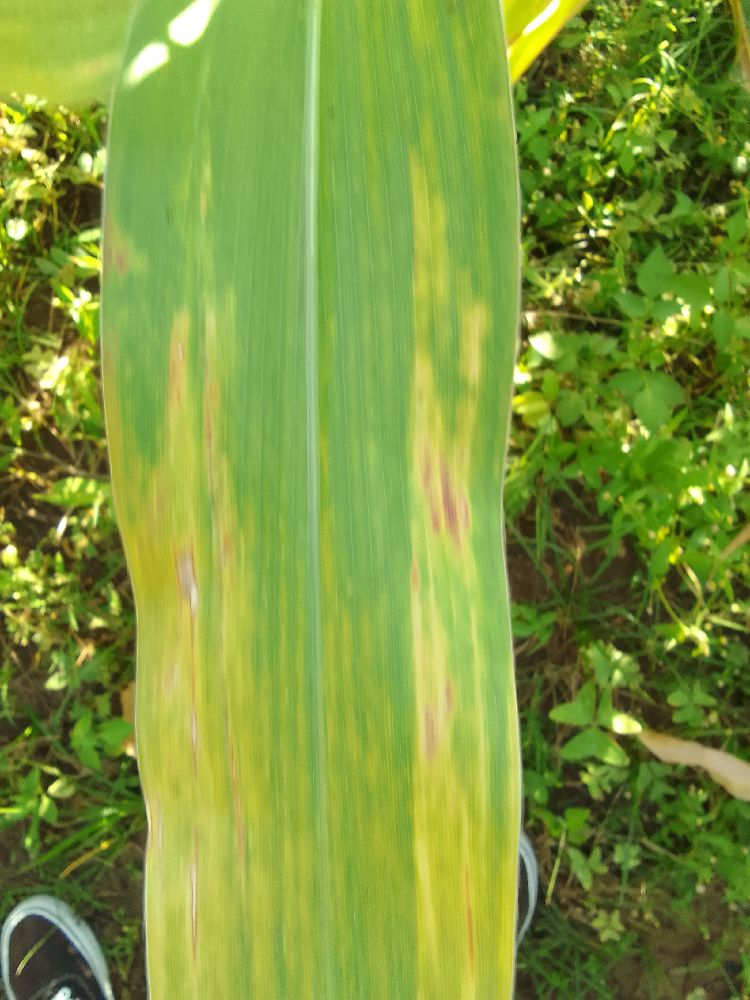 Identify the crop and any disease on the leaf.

maize, maize lethal necrosis
